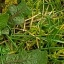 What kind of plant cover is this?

structured weed
